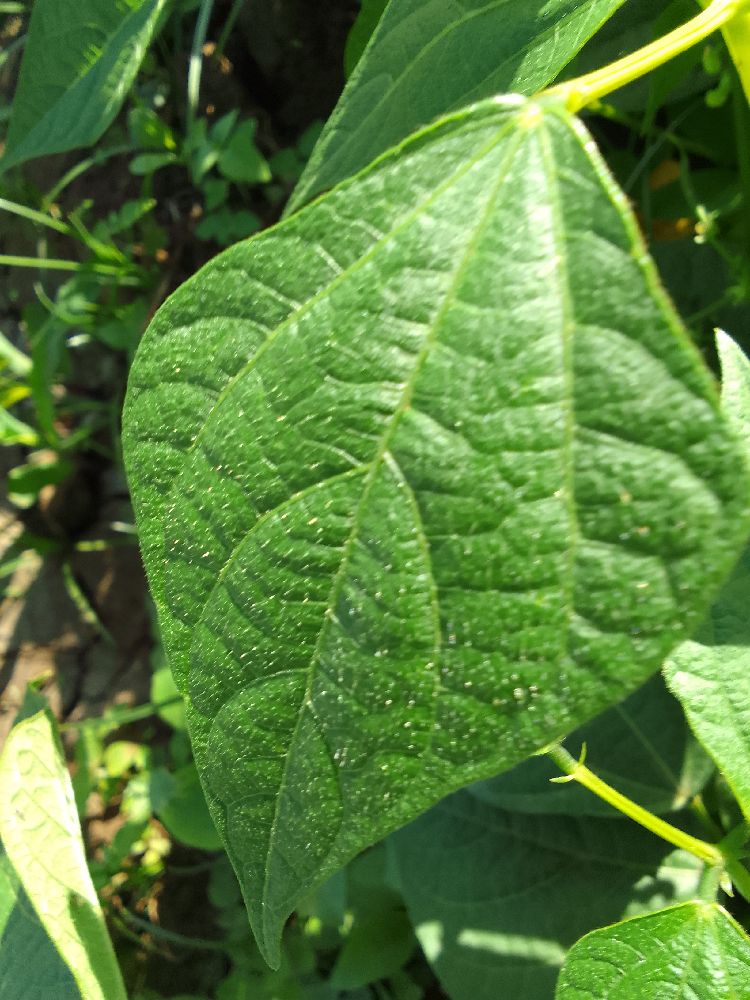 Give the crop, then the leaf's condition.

common bean, healthy
